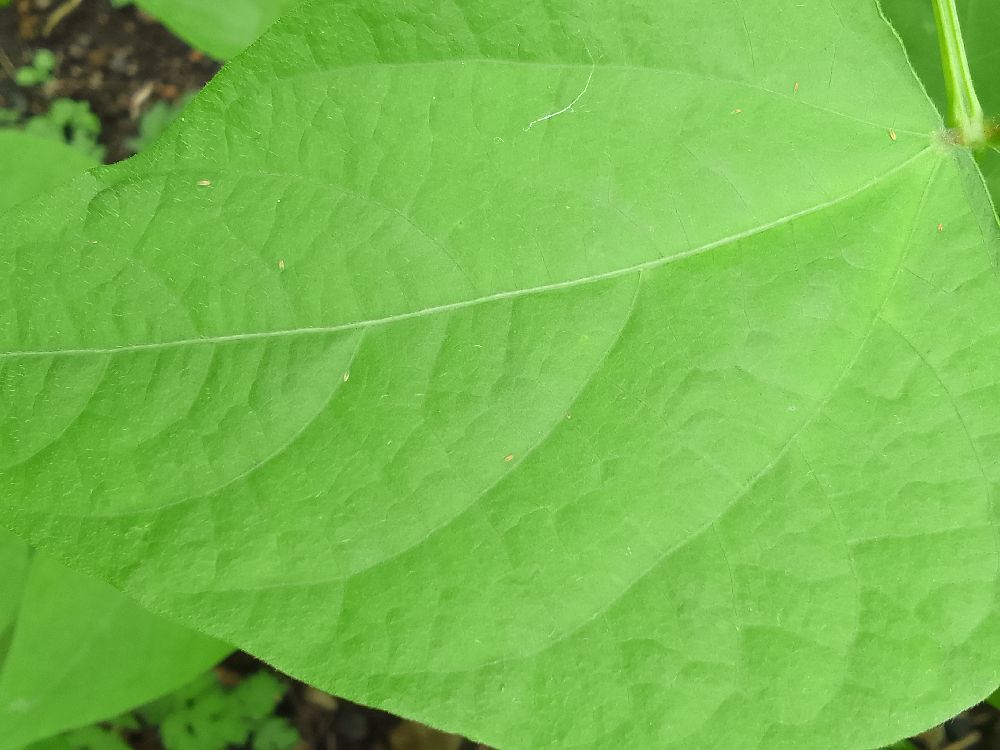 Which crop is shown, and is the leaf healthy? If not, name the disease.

common bean, healthy
